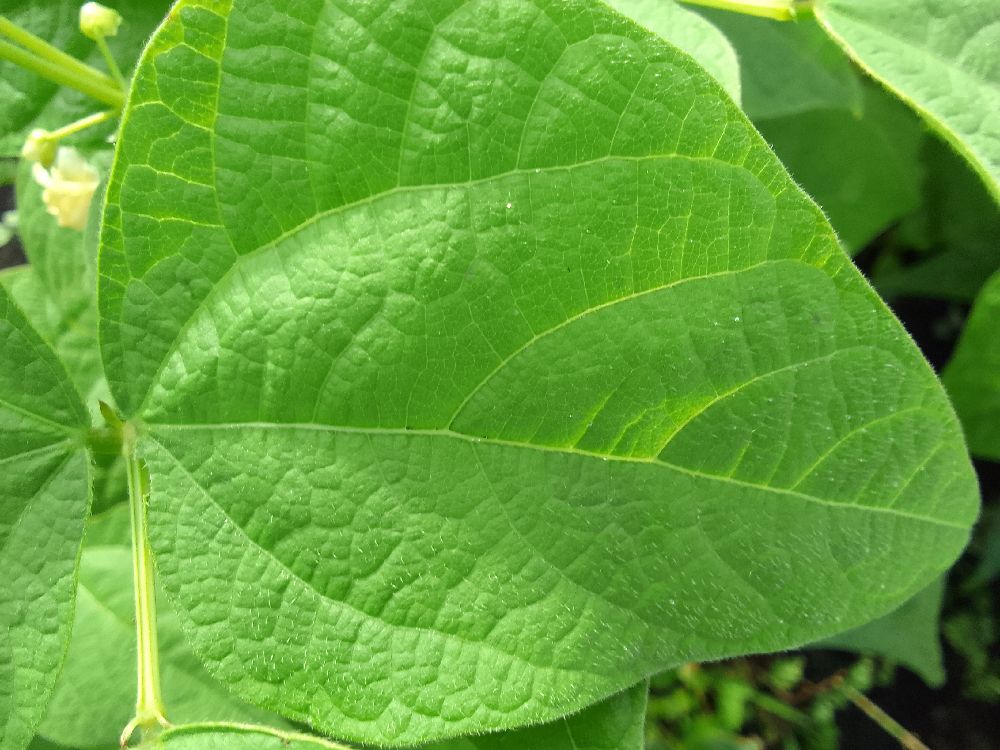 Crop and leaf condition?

common bean, healthy
